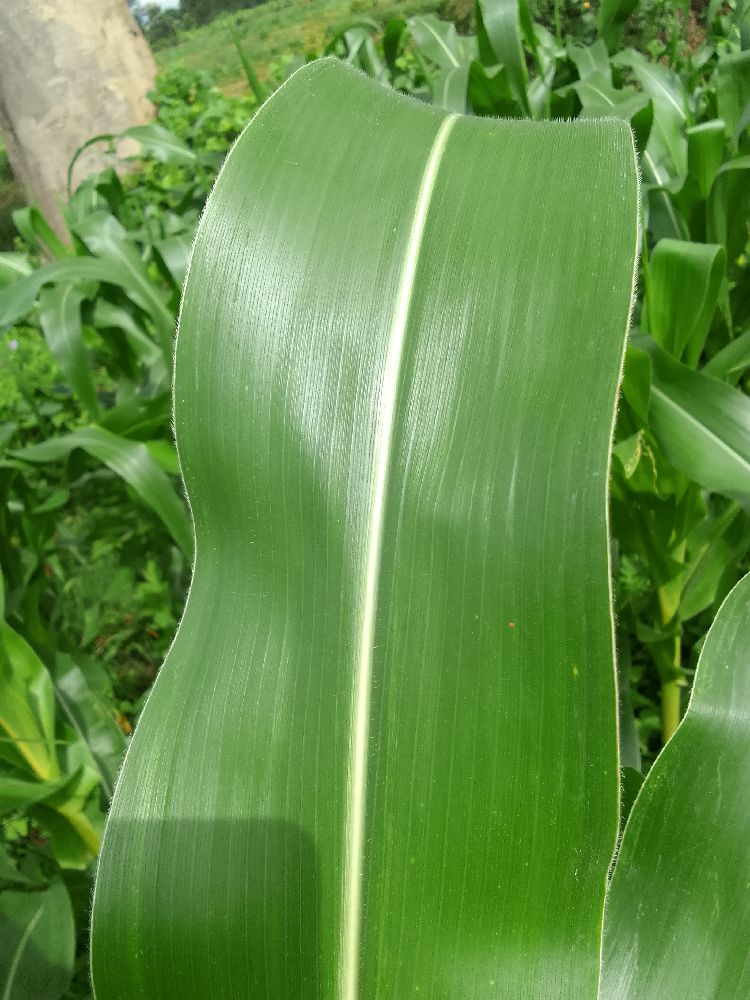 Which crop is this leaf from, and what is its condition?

maize, healthy
